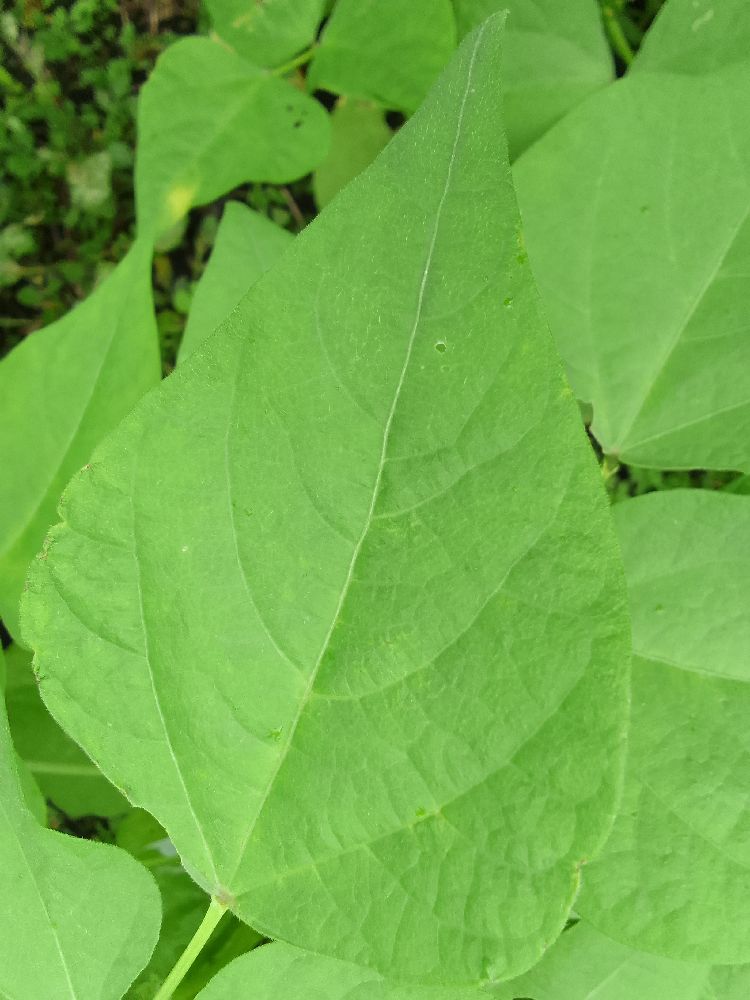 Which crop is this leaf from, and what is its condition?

common bean, healthy
